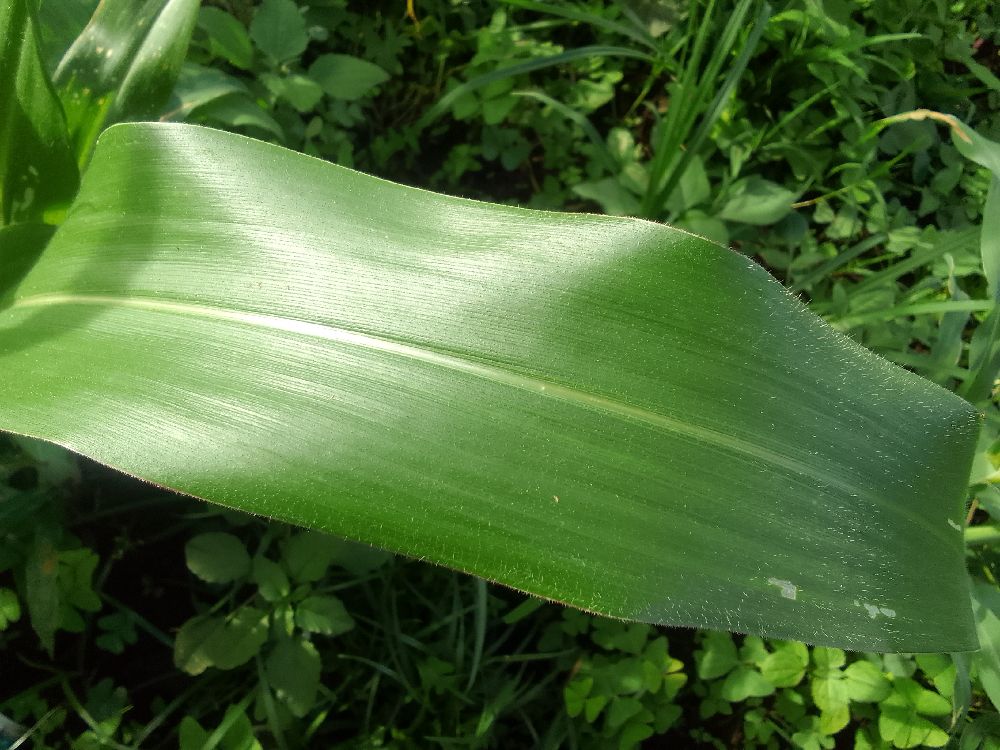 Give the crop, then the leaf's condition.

maize, healthy
